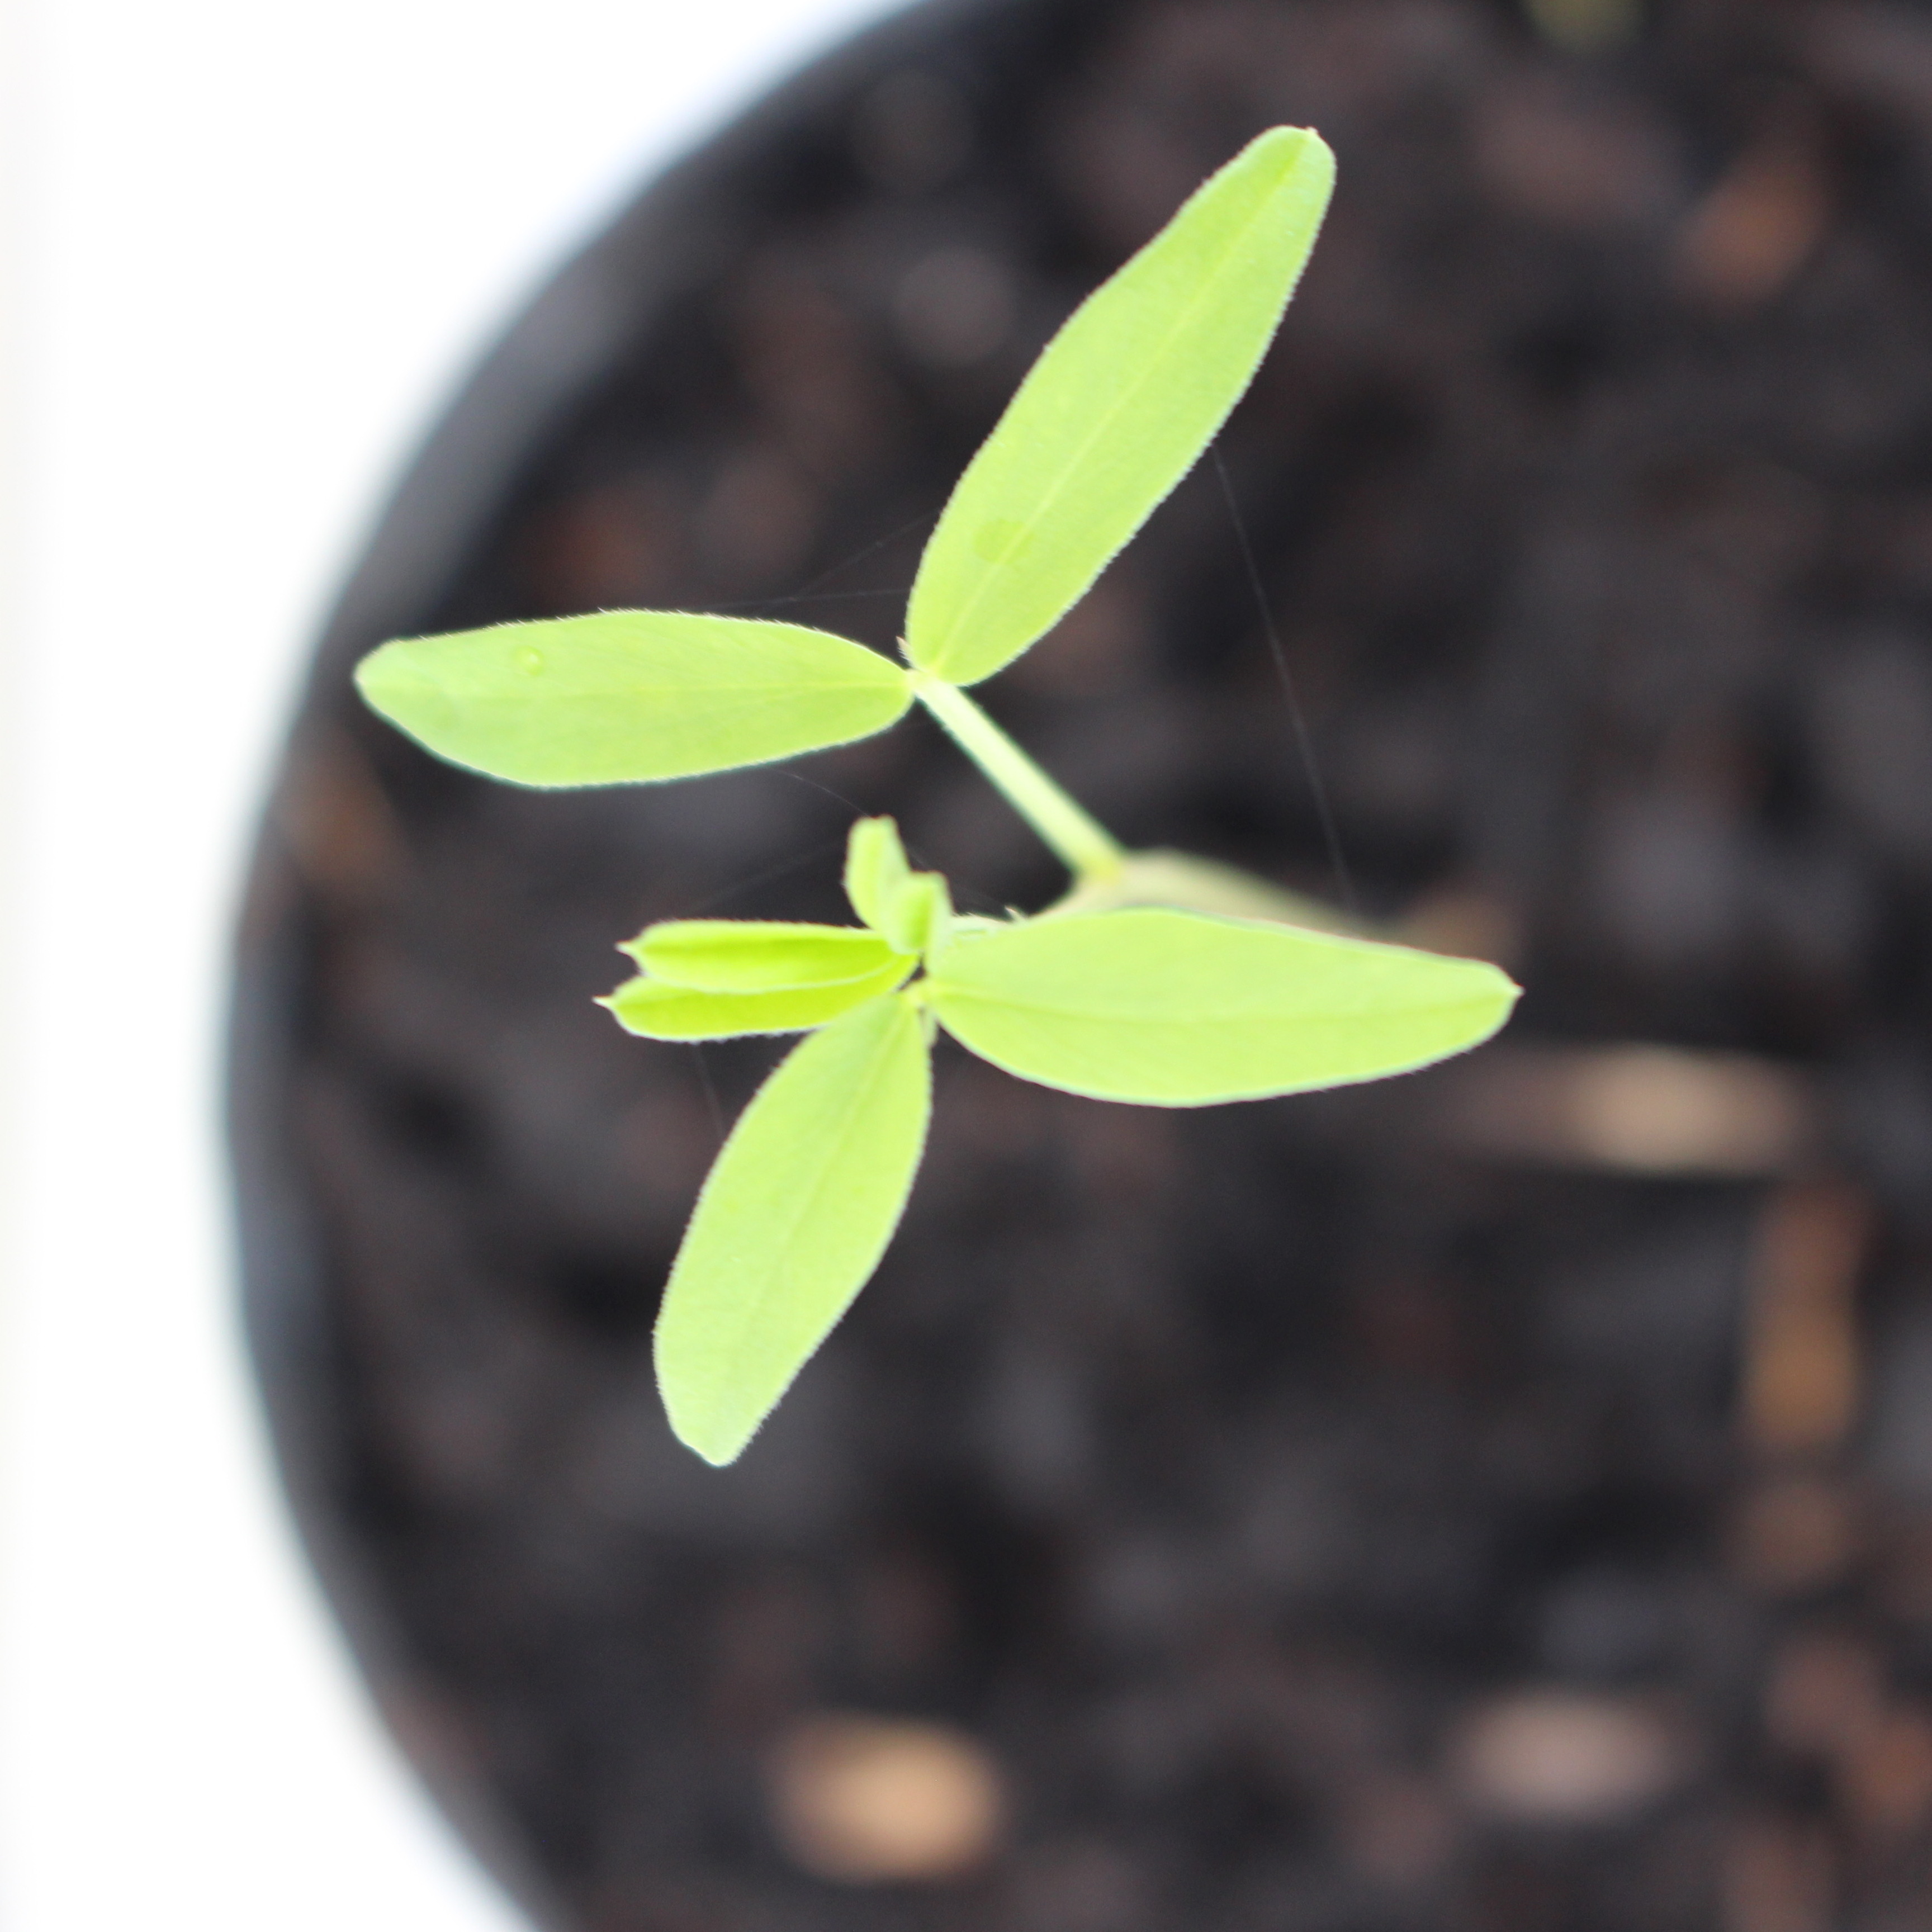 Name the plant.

Vicia sativa
